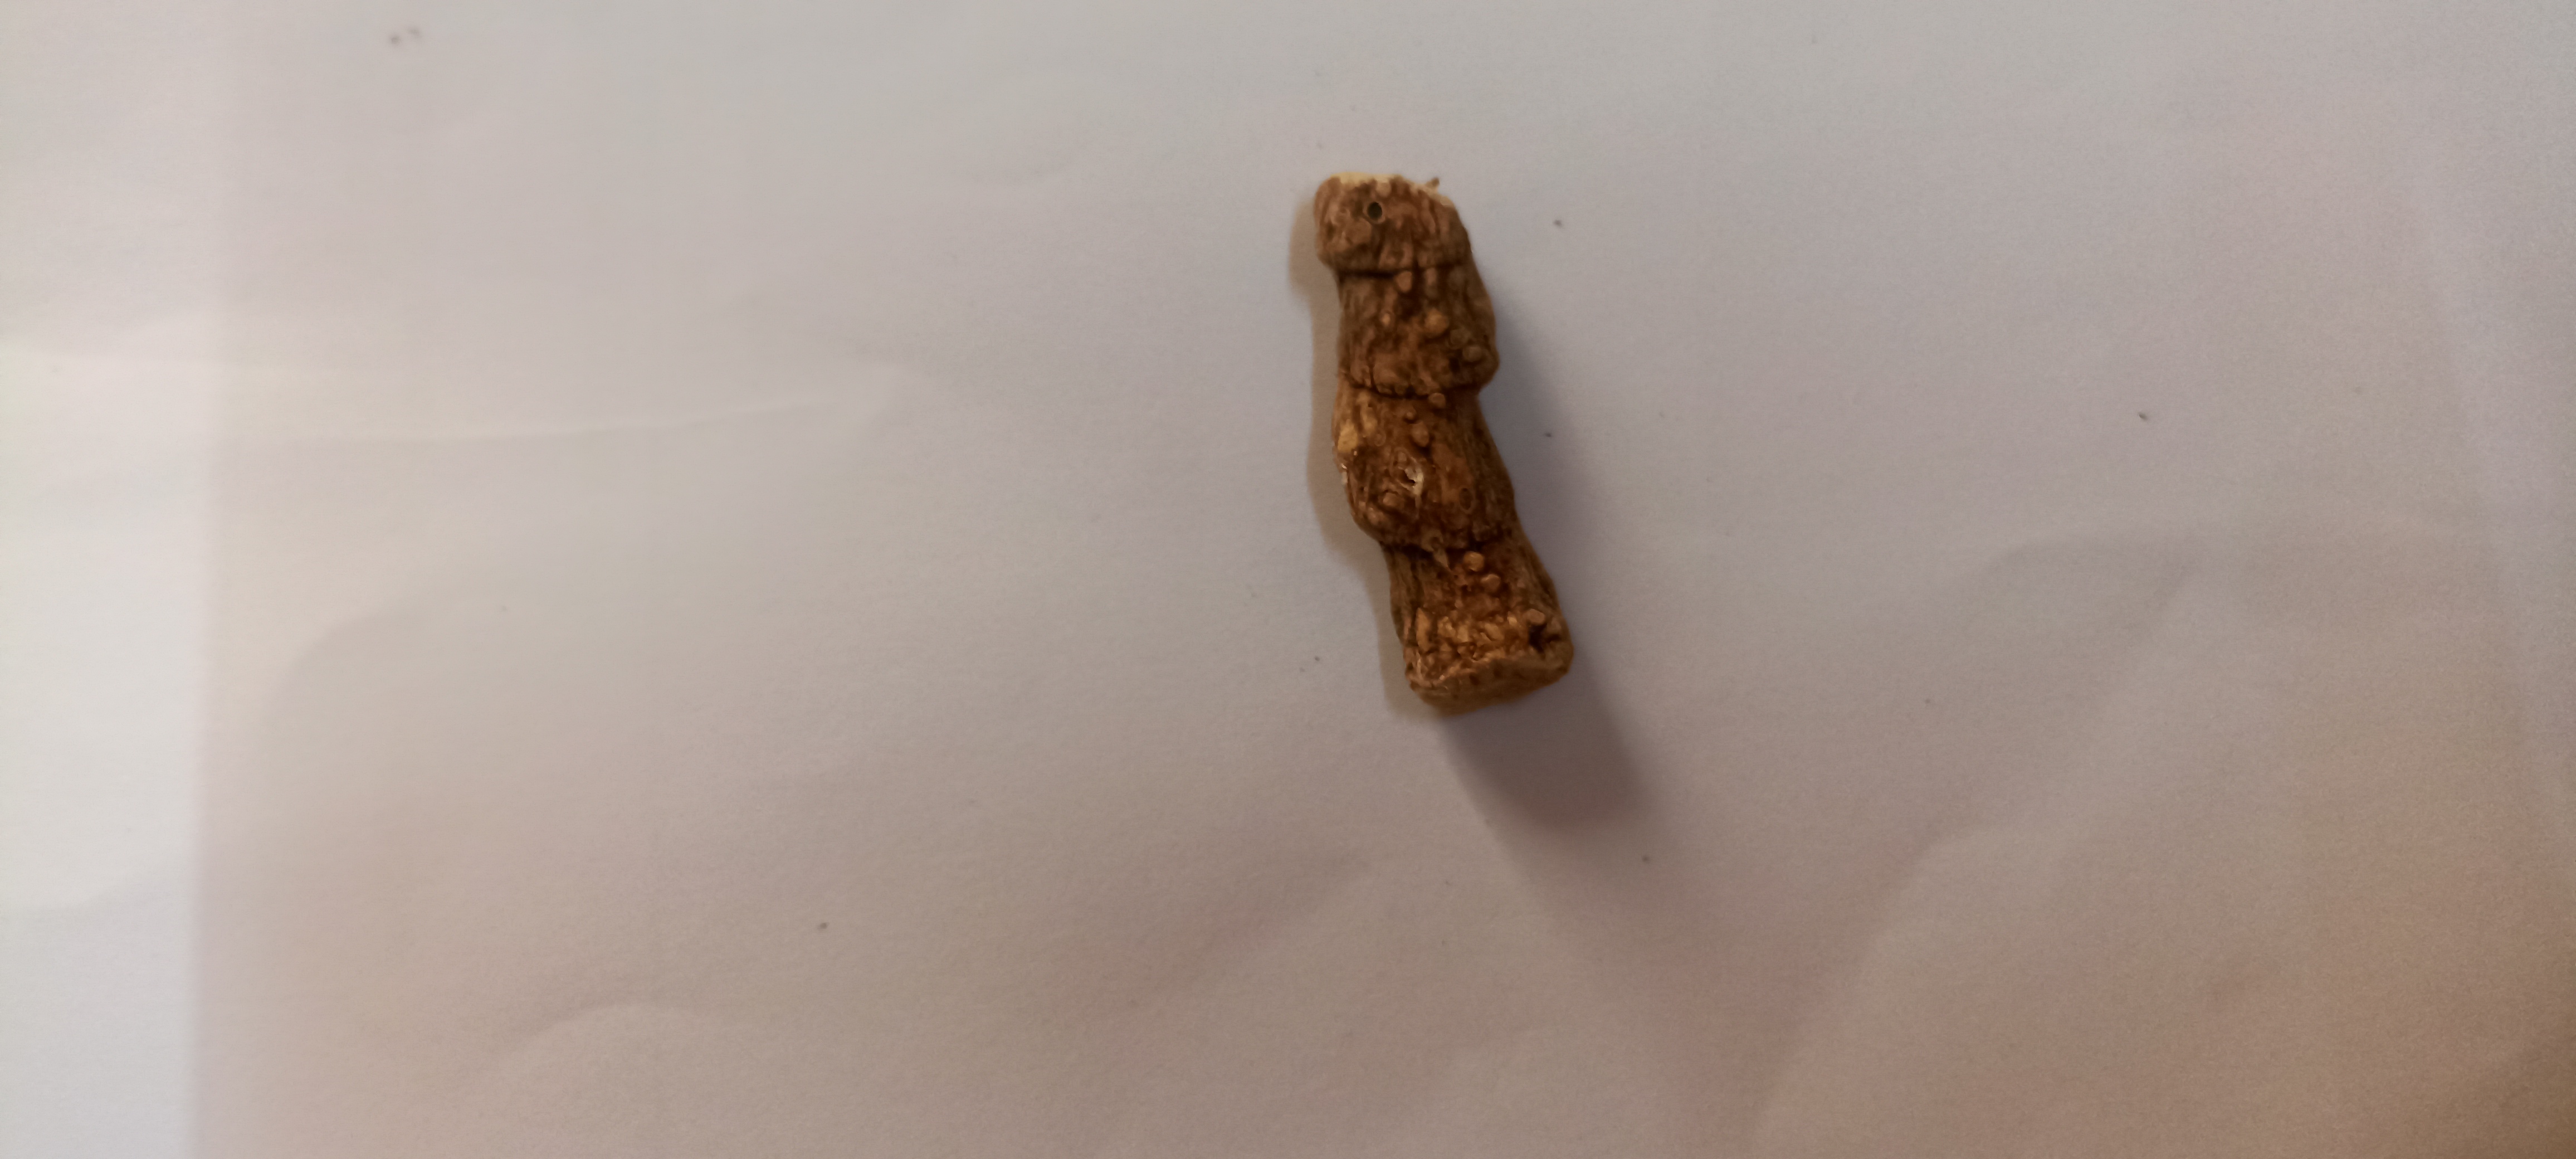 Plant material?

vekhand
